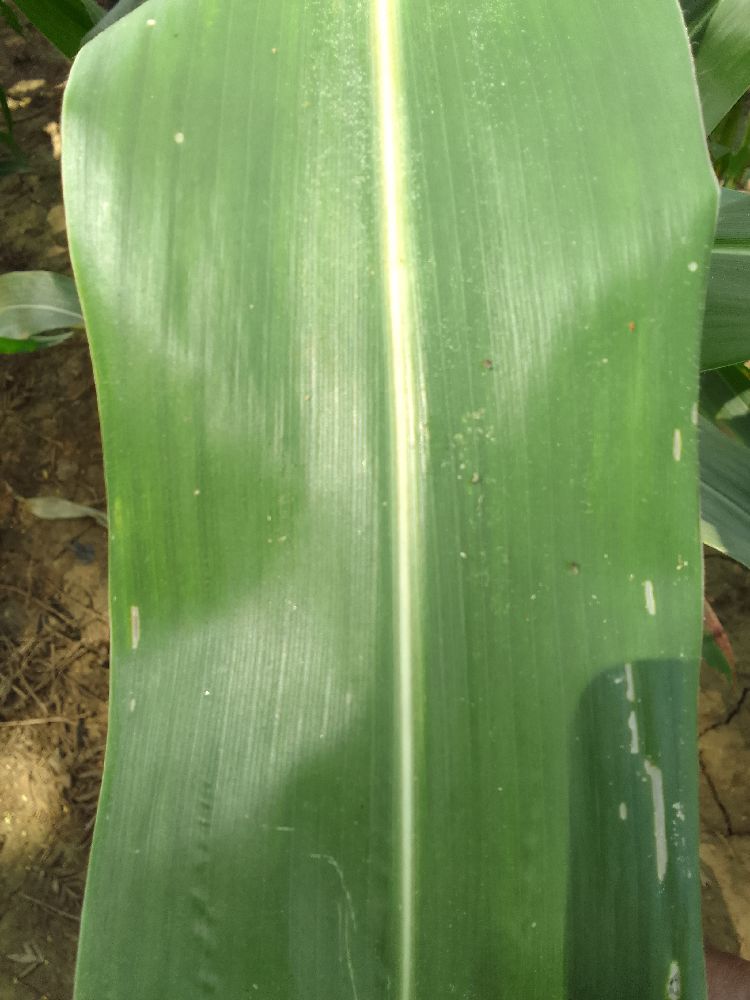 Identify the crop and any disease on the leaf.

maize, healthy
